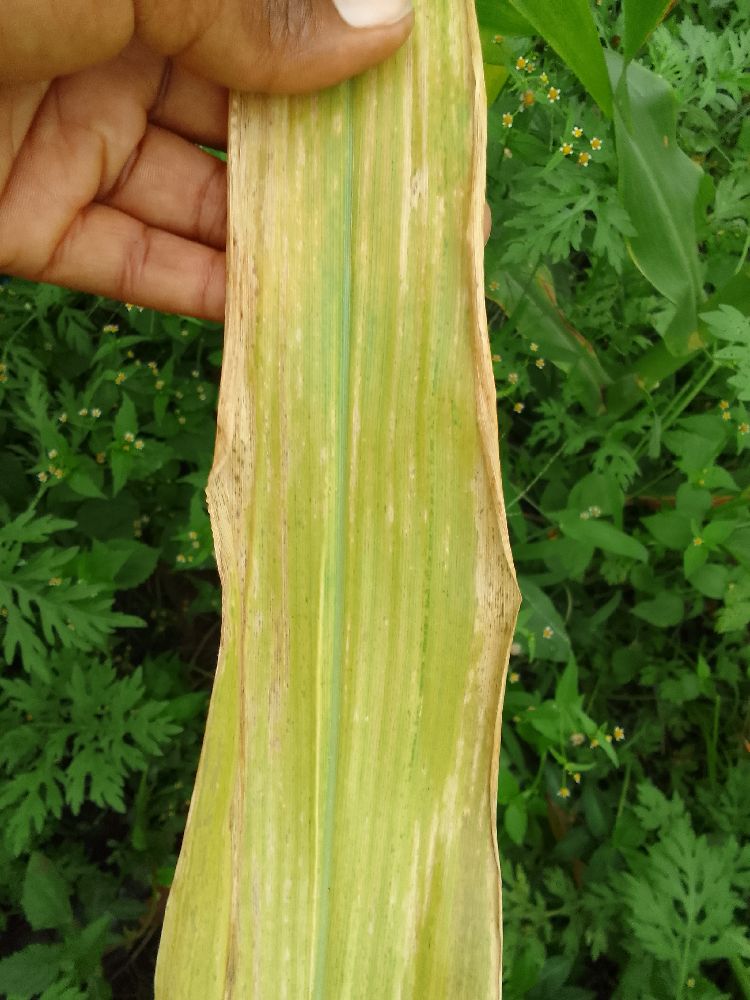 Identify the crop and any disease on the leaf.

maize, maize lethal necrosis
